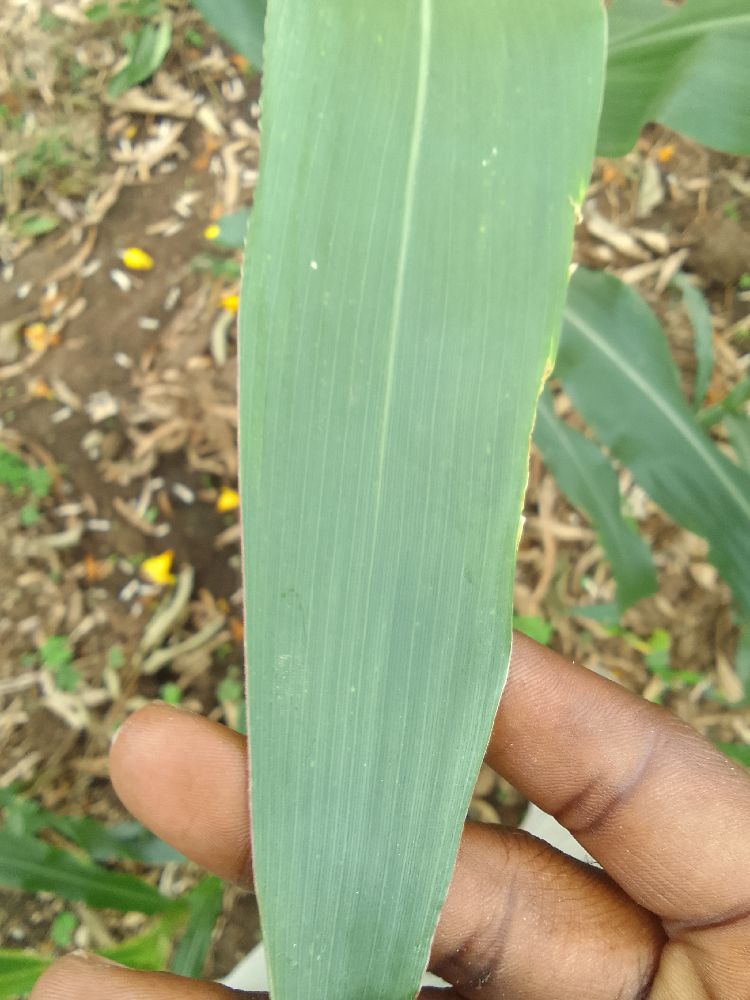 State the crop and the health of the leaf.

maize, healthy
